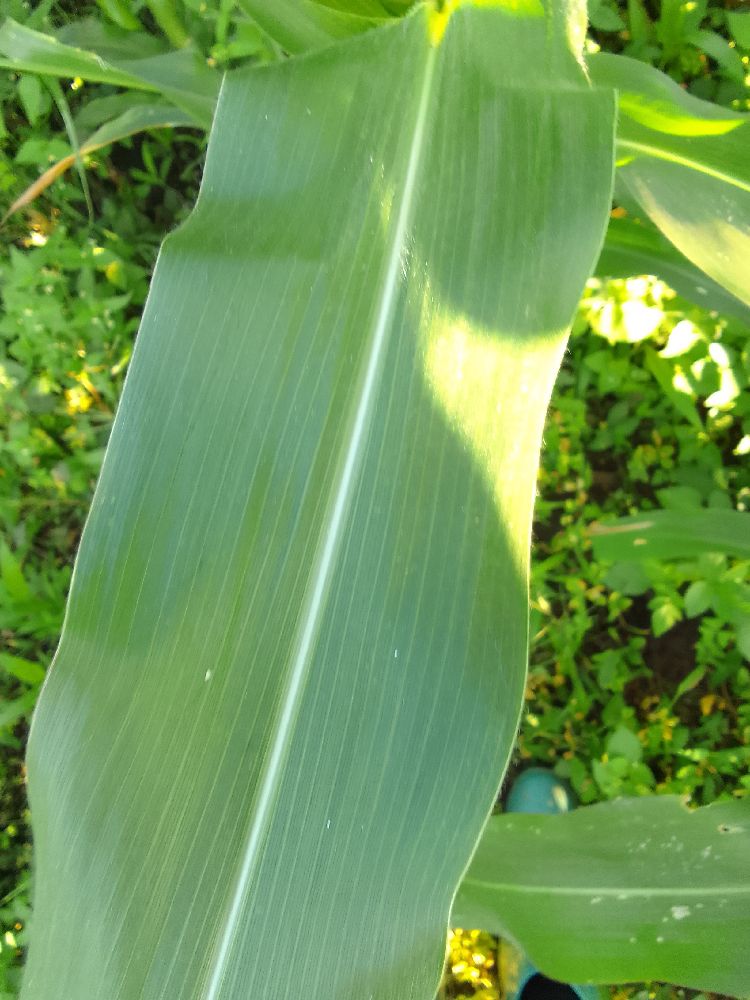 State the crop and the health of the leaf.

maize, healthy
